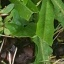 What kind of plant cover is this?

structured weed
